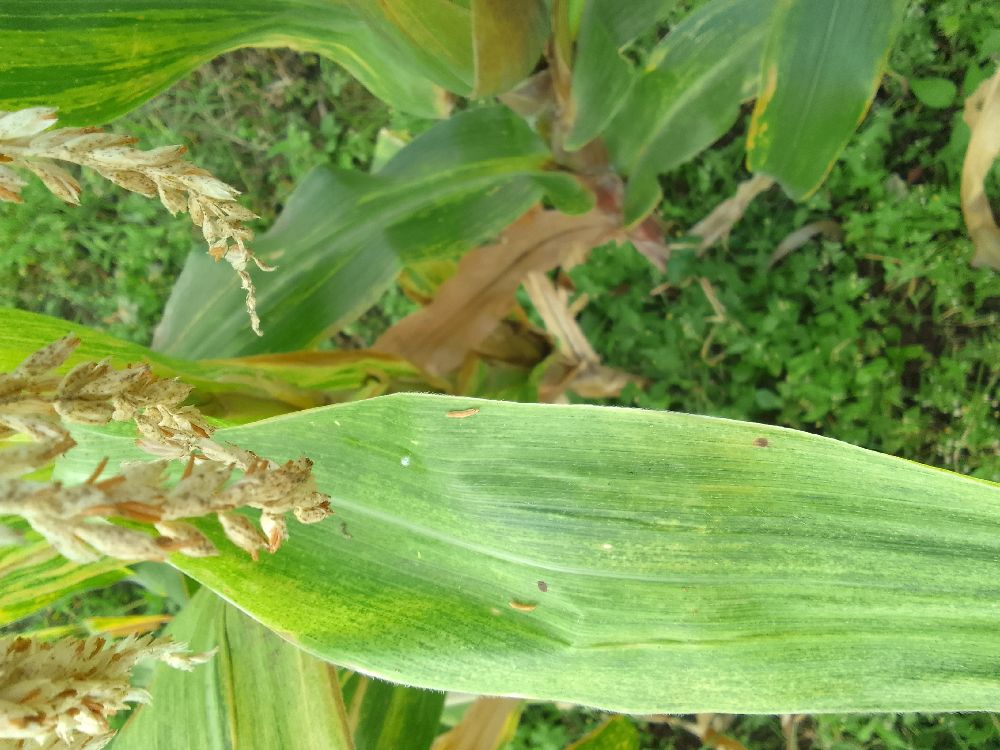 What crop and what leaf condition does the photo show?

maize, maize lethal necrosis
